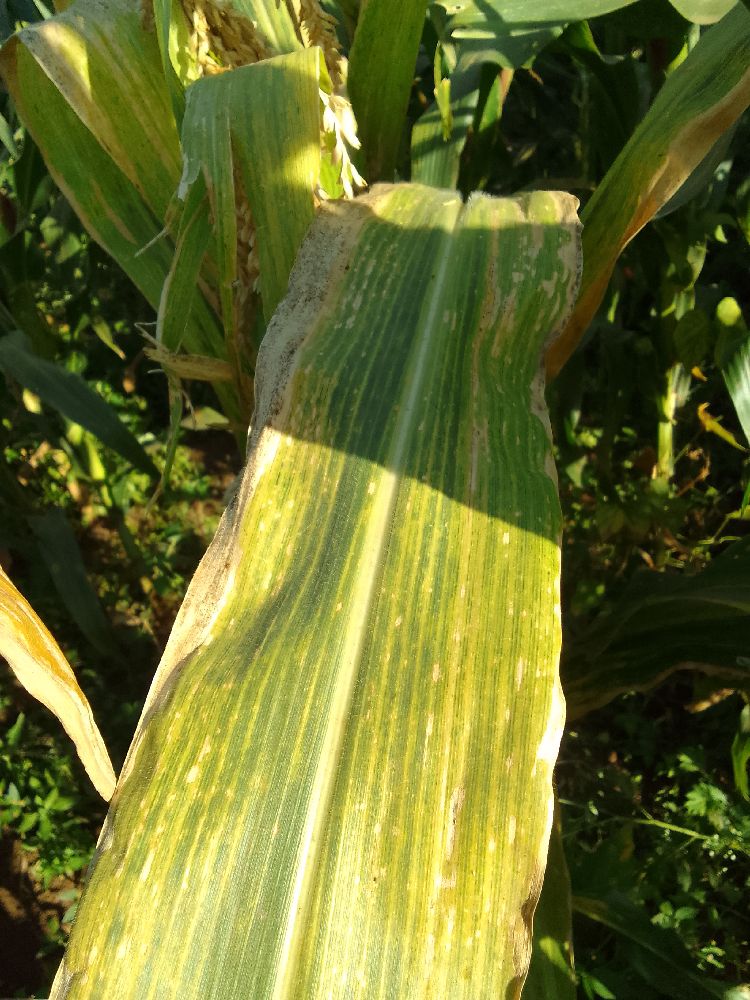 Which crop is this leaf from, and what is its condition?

maize, maize lethal necrosis
